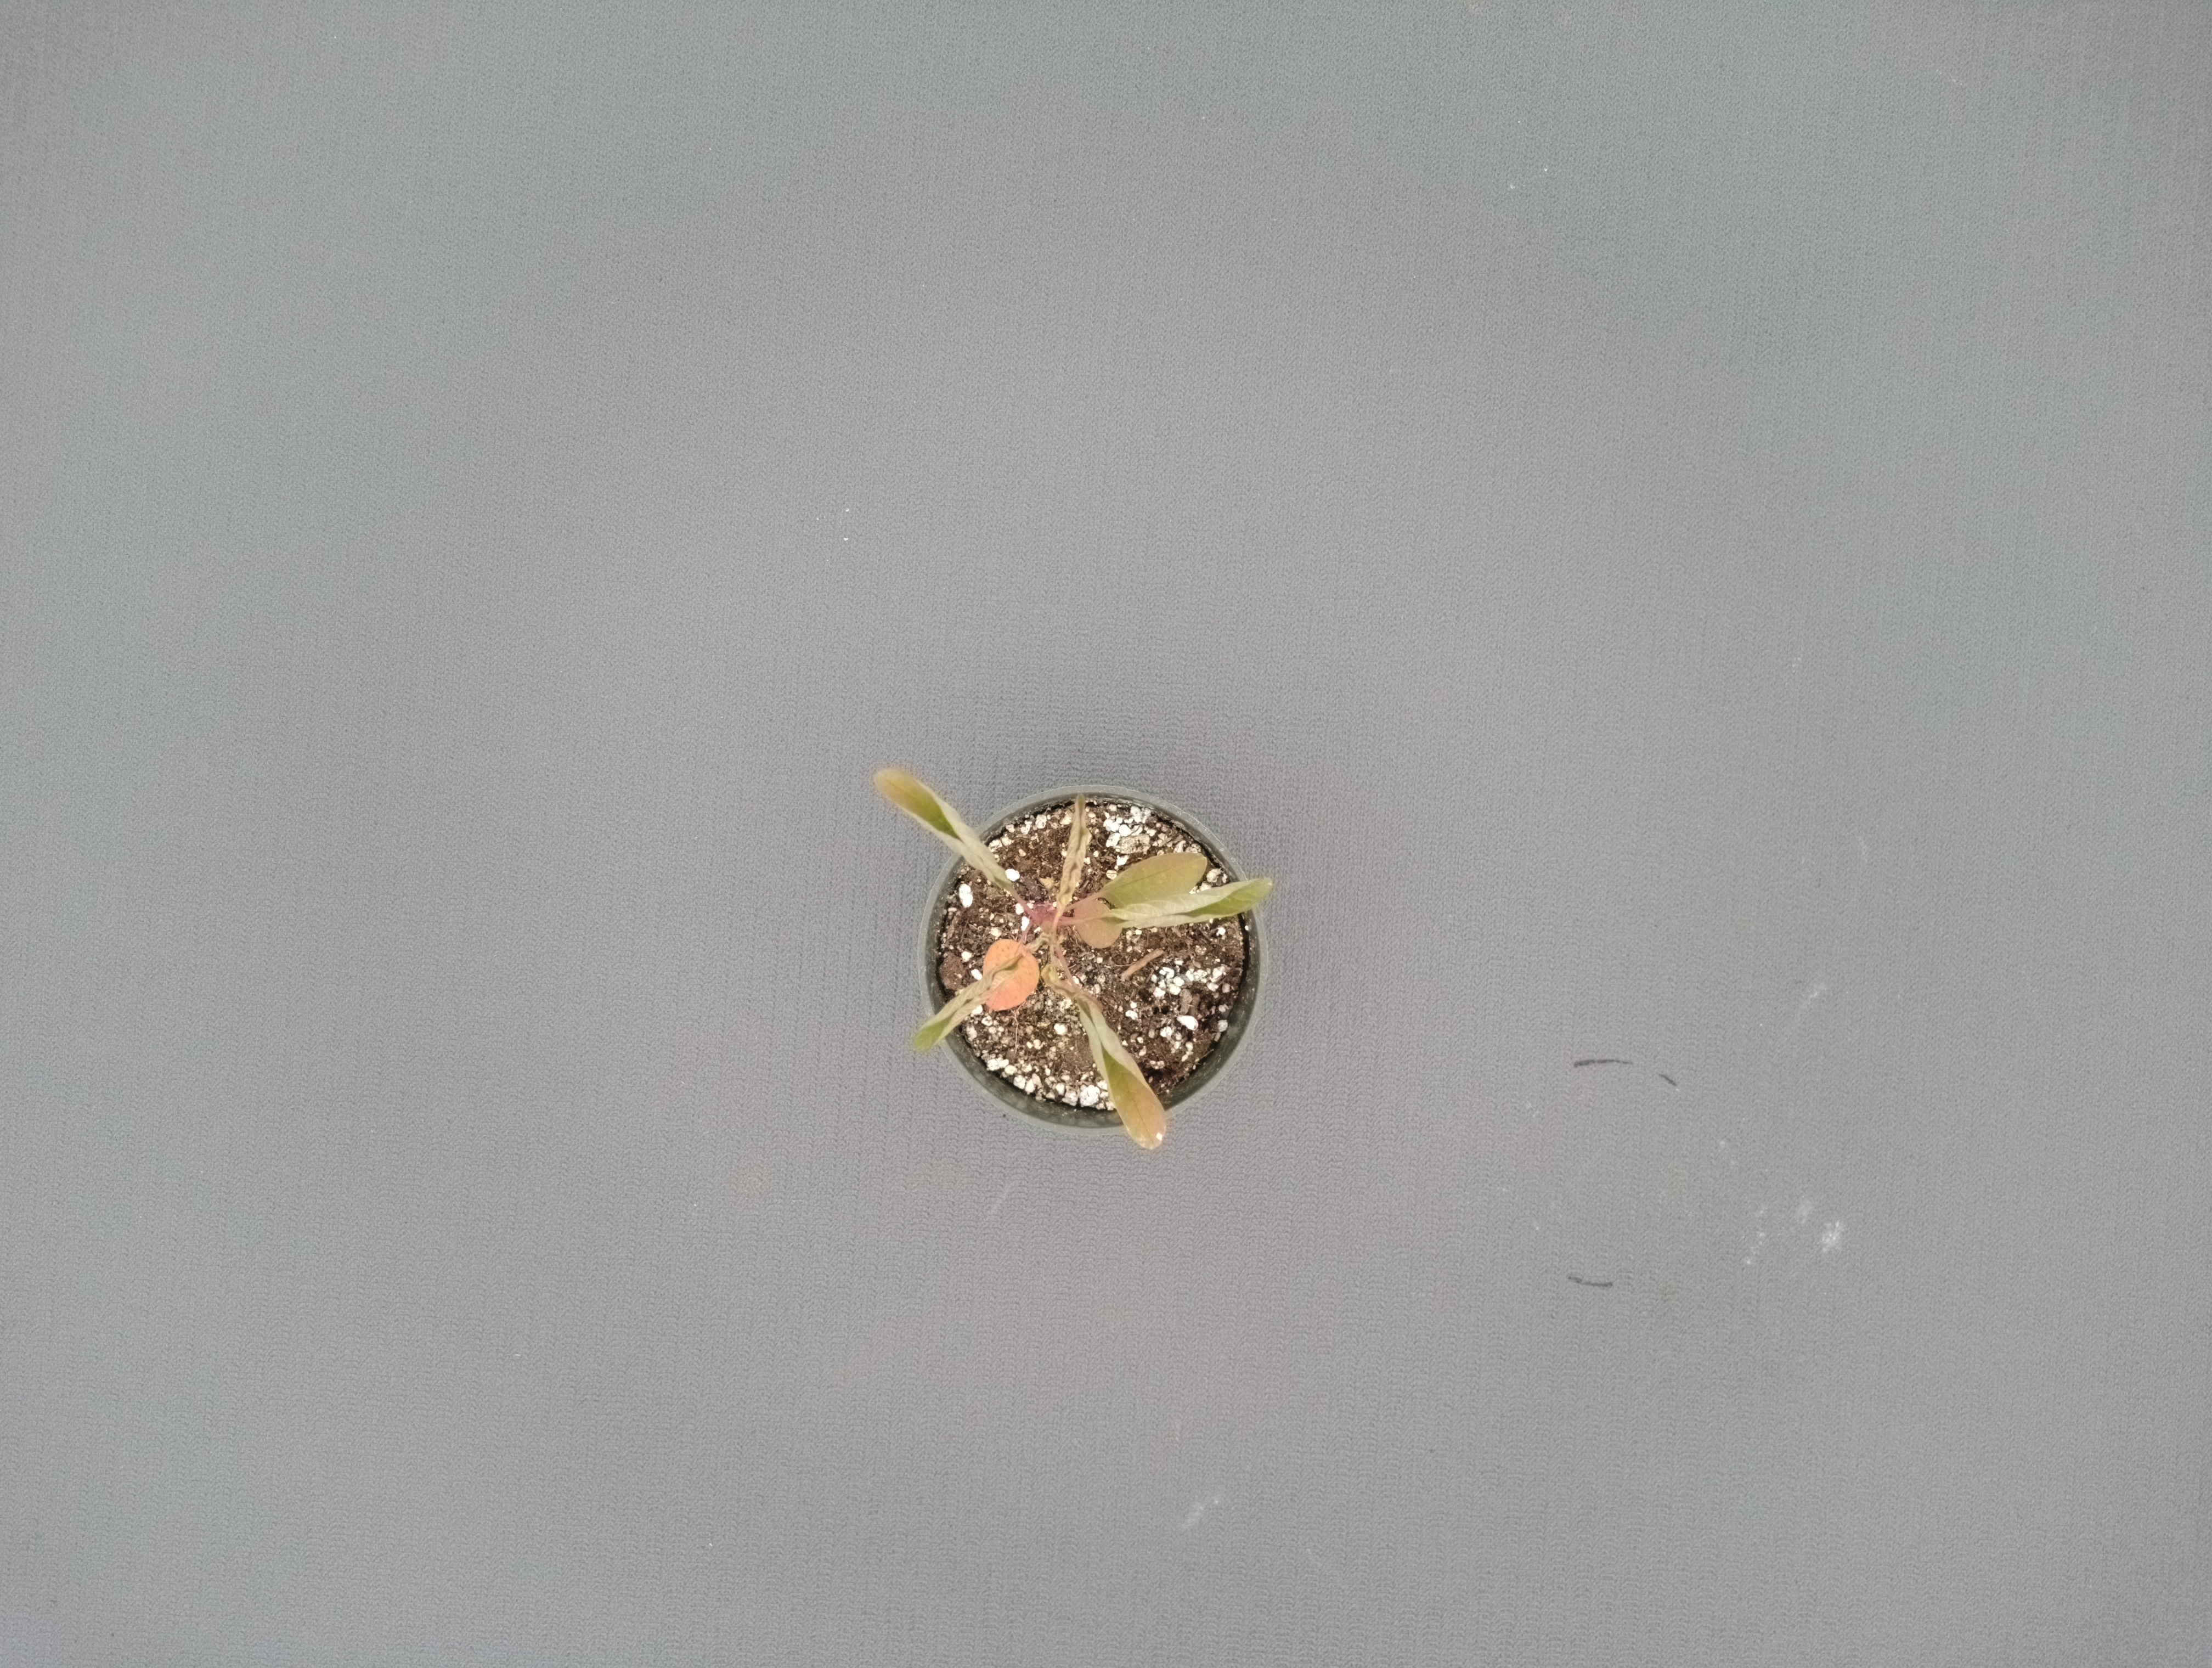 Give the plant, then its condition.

waterhemp, foliar distortion
